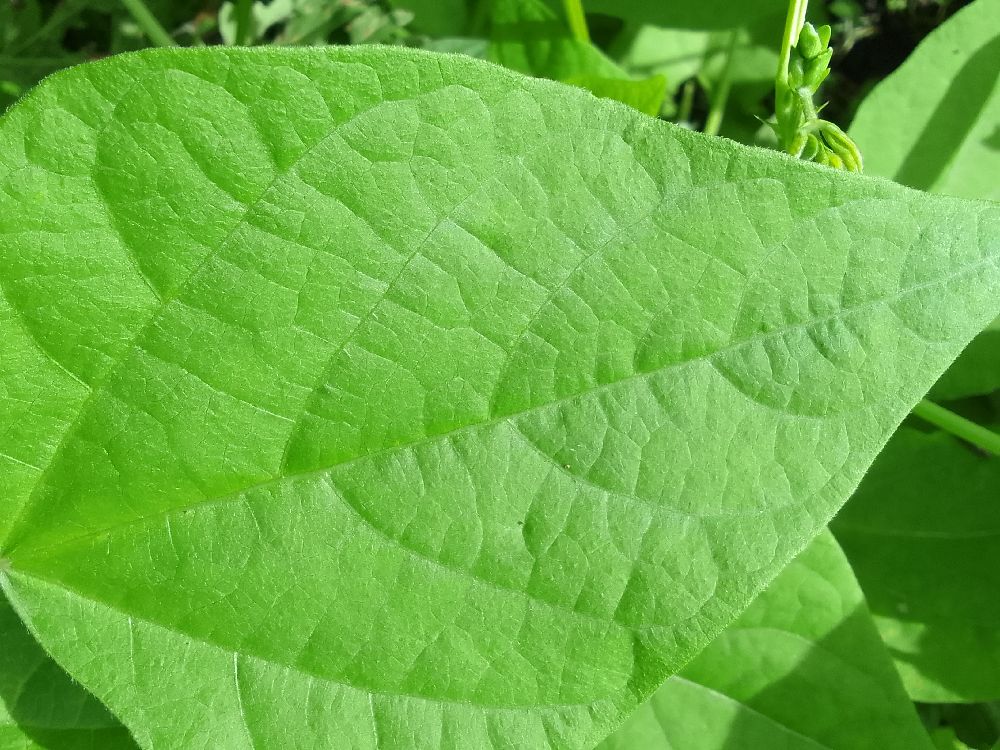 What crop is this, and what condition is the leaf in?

common bean, healthy
